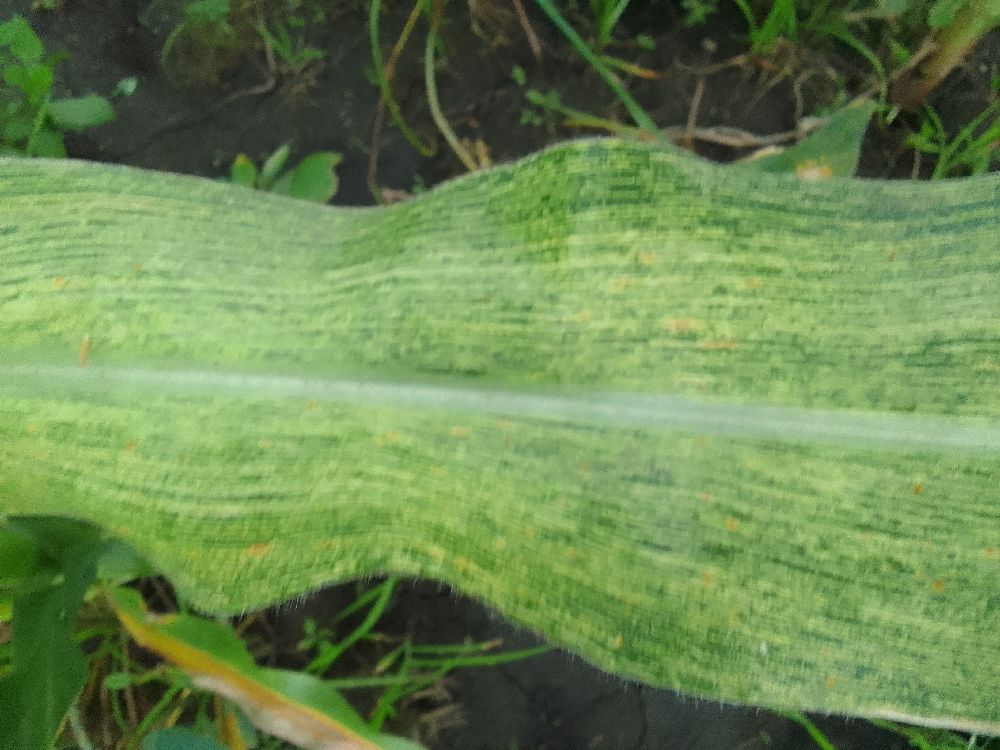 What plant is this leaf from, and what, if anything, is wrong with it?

maize, maize streak virus
